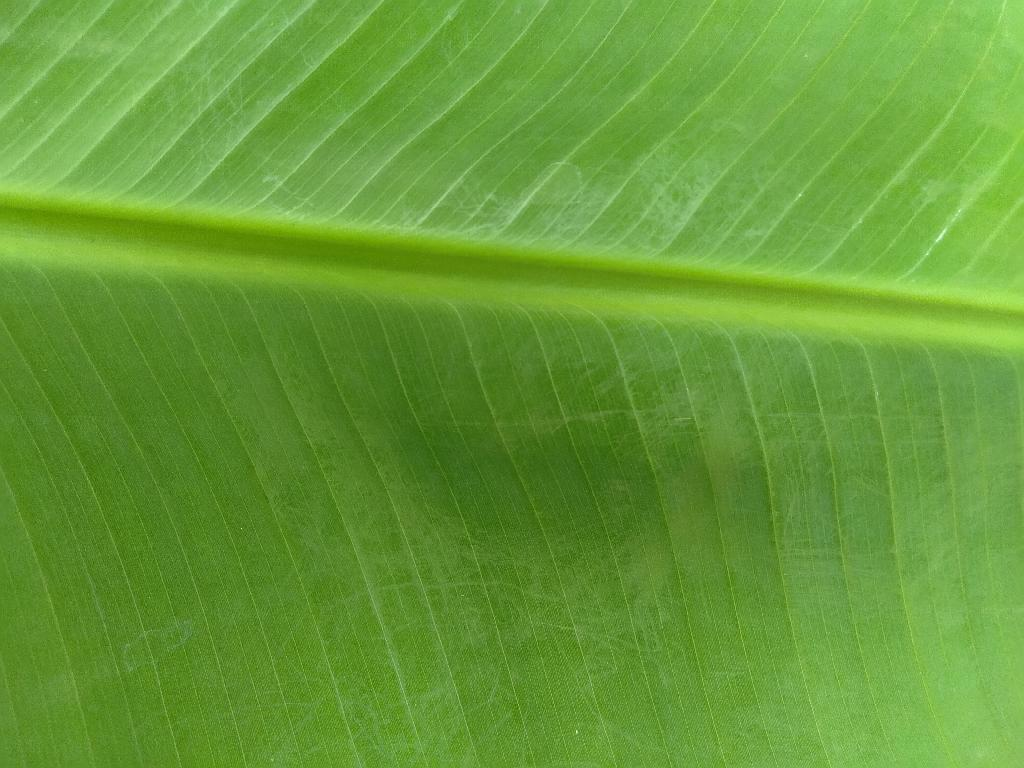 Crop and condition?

banana, healthy
